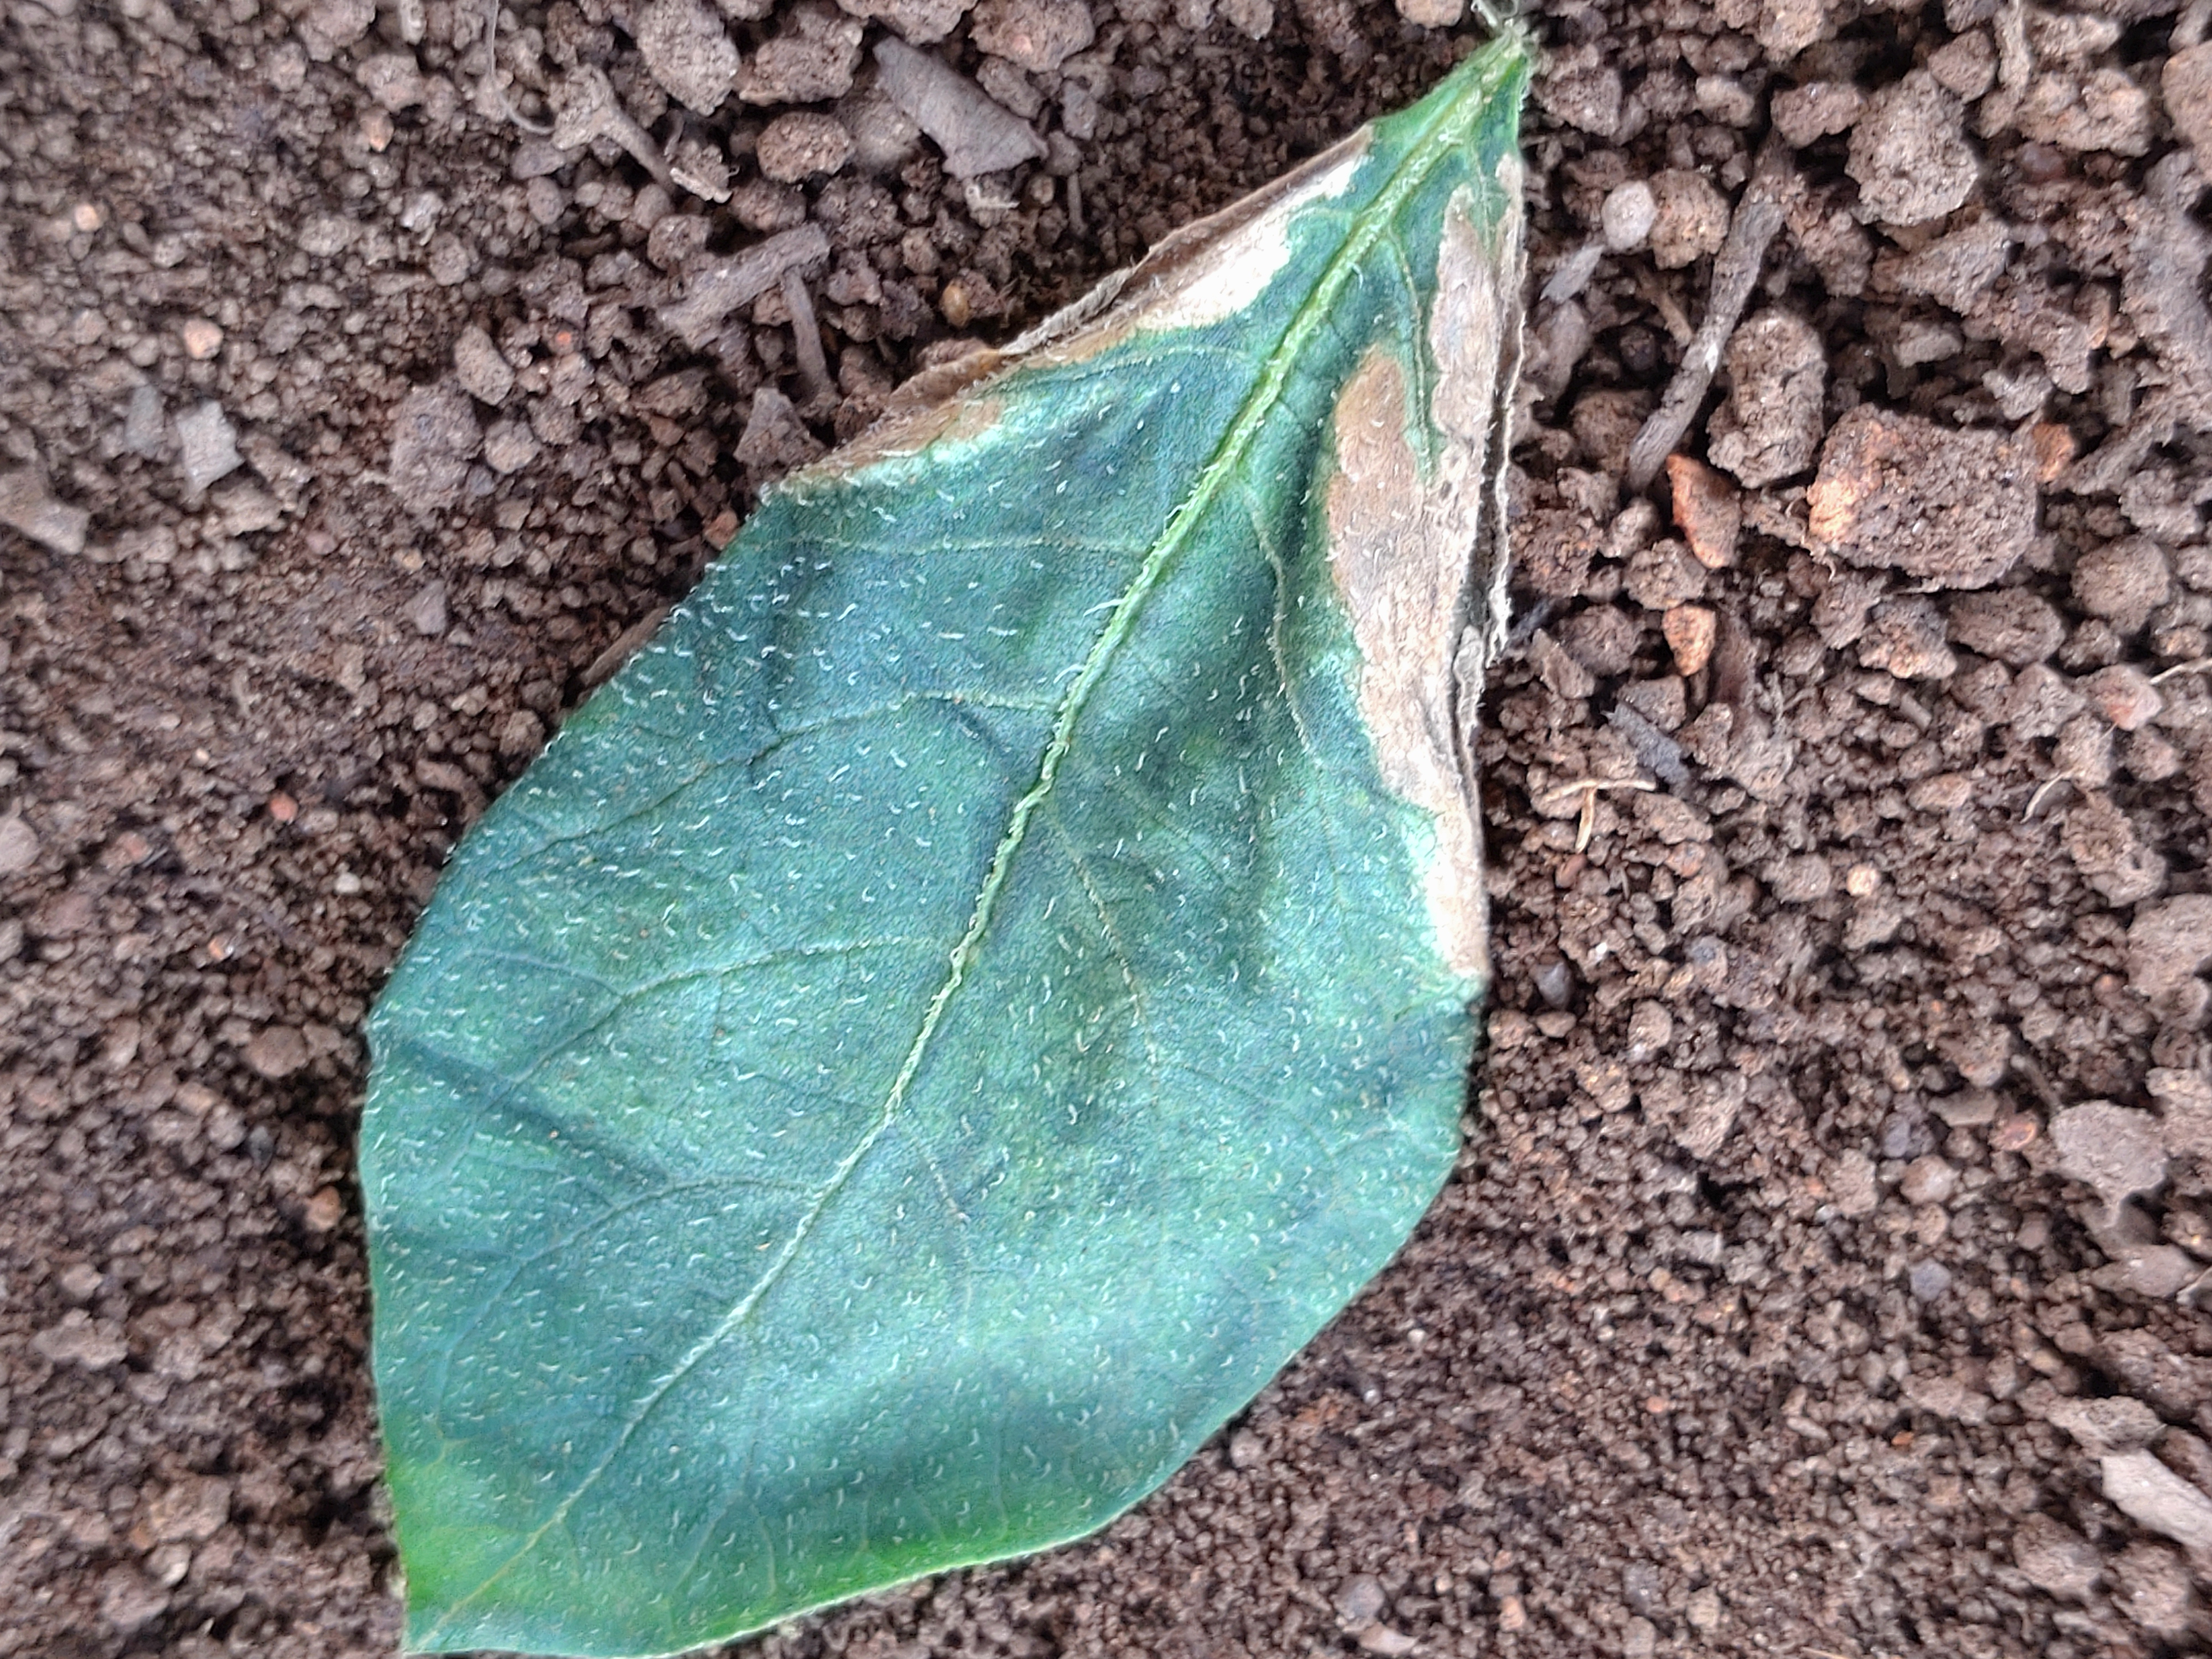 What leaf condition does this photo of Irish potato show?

early blight
